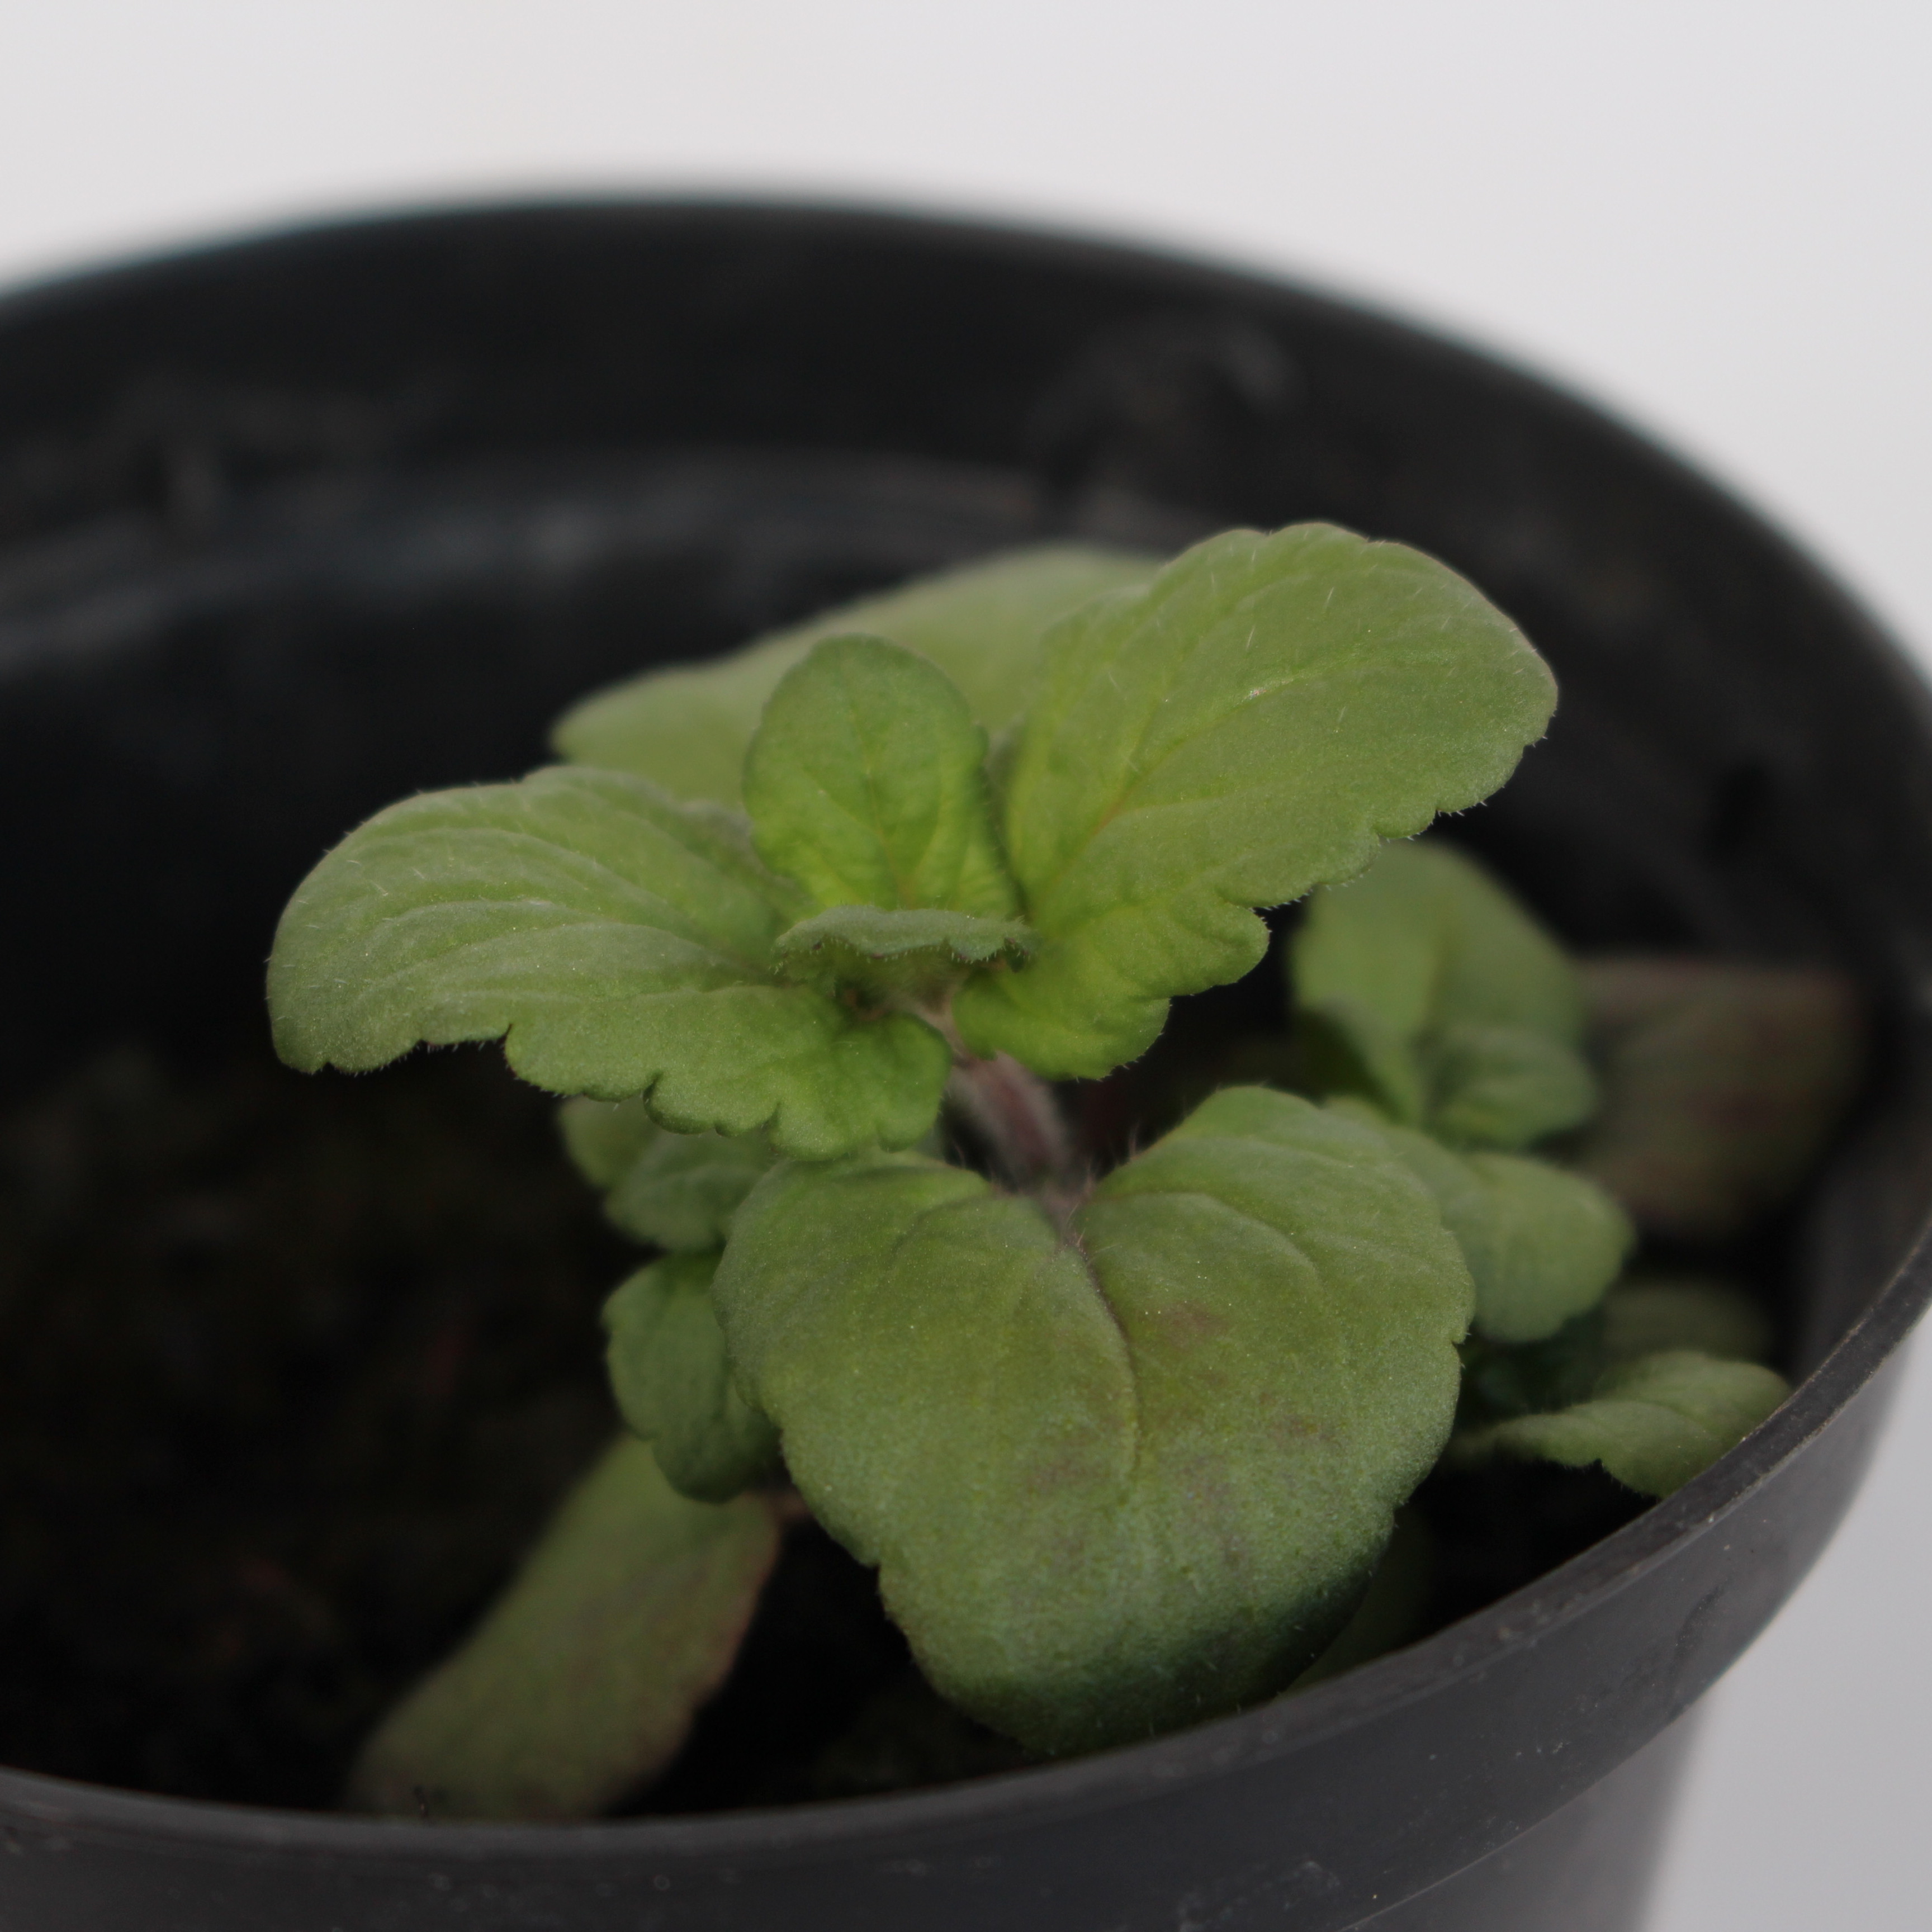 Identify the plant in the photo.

Veronica persica
